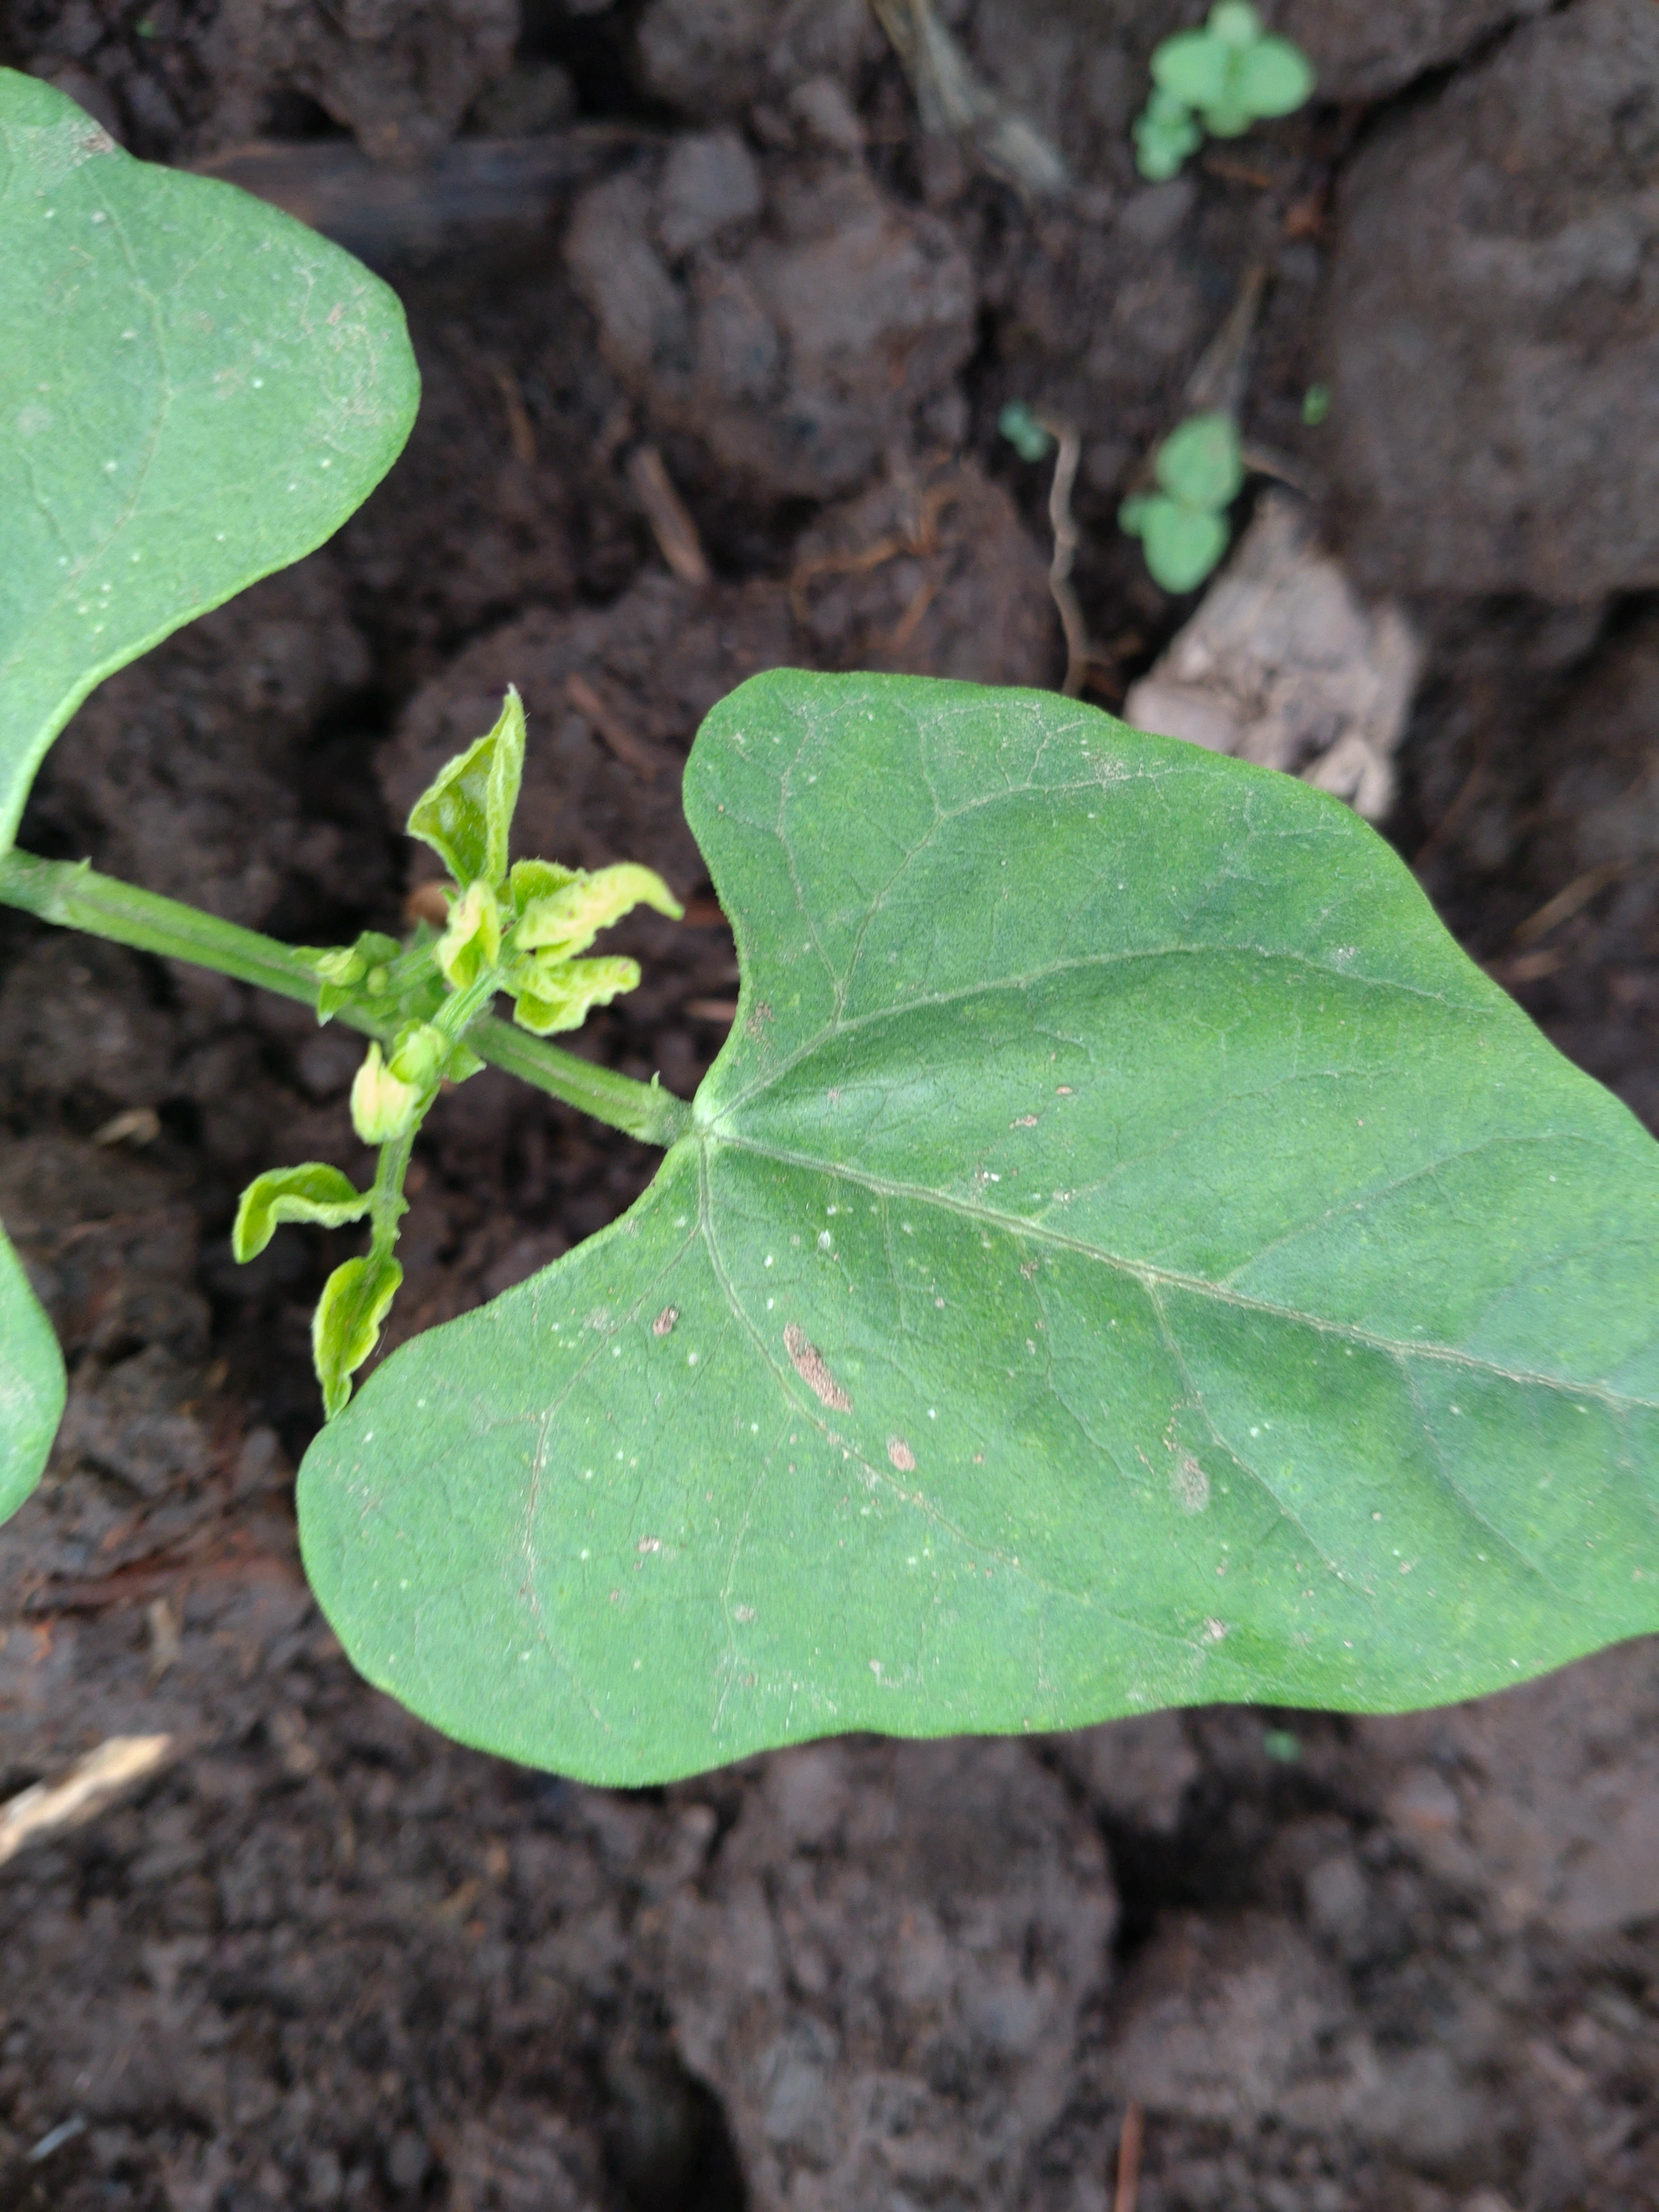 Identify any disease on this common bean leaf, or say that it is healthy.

healthy
